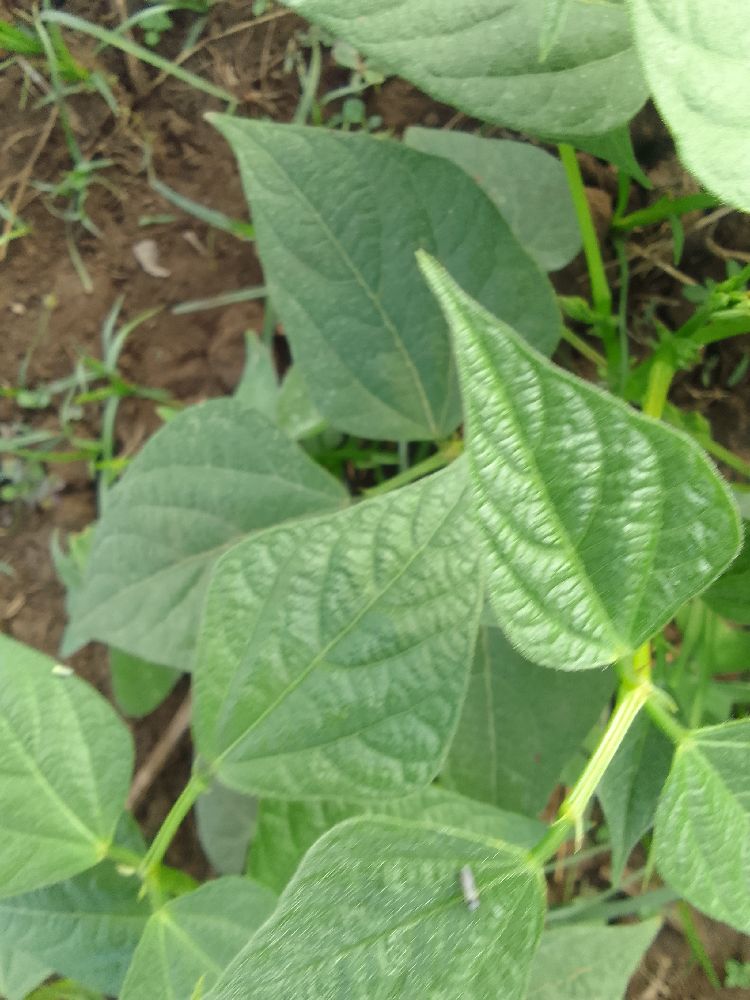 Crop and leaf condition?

common bean, healthy
